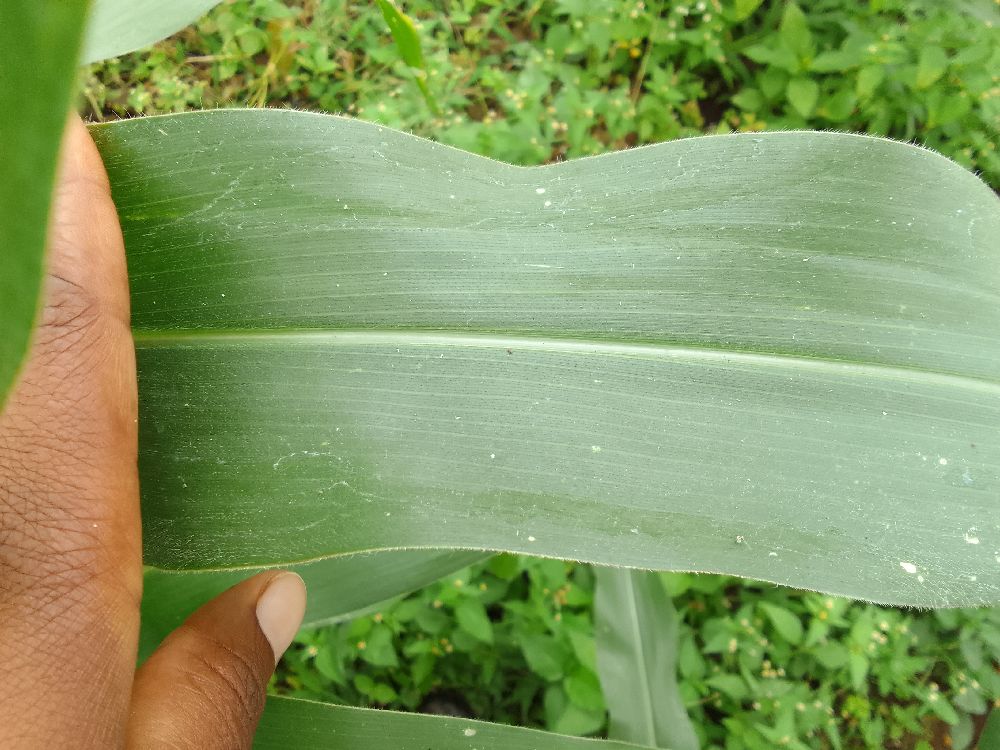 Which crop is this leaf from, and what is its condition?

maize, healthy
